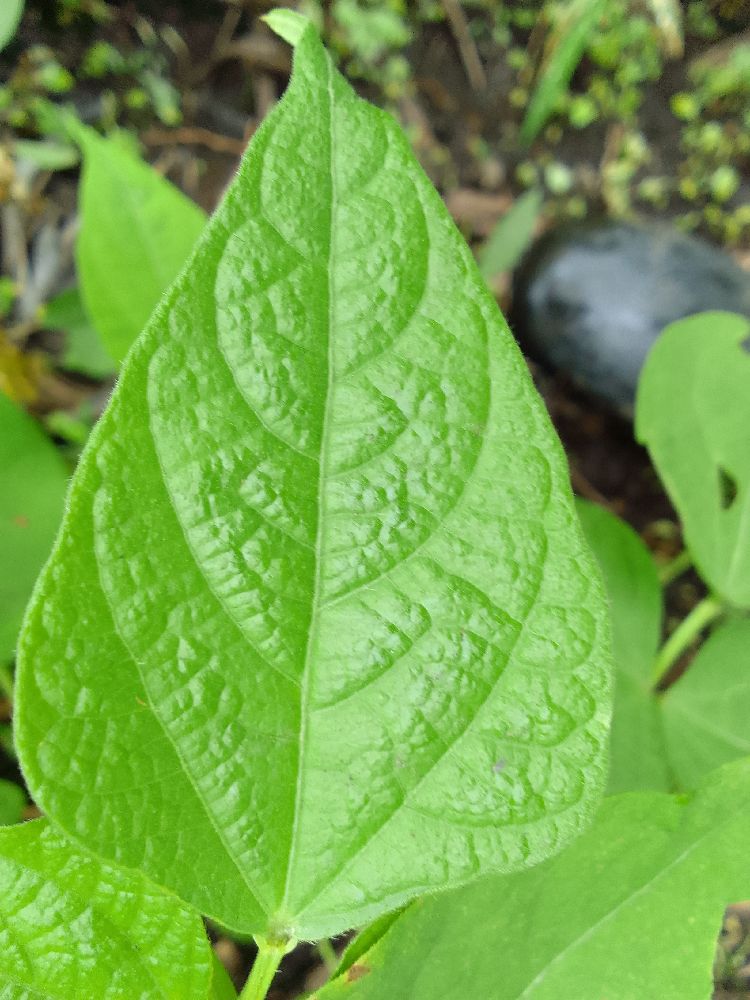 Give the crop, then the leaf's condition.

common bean, healthy
